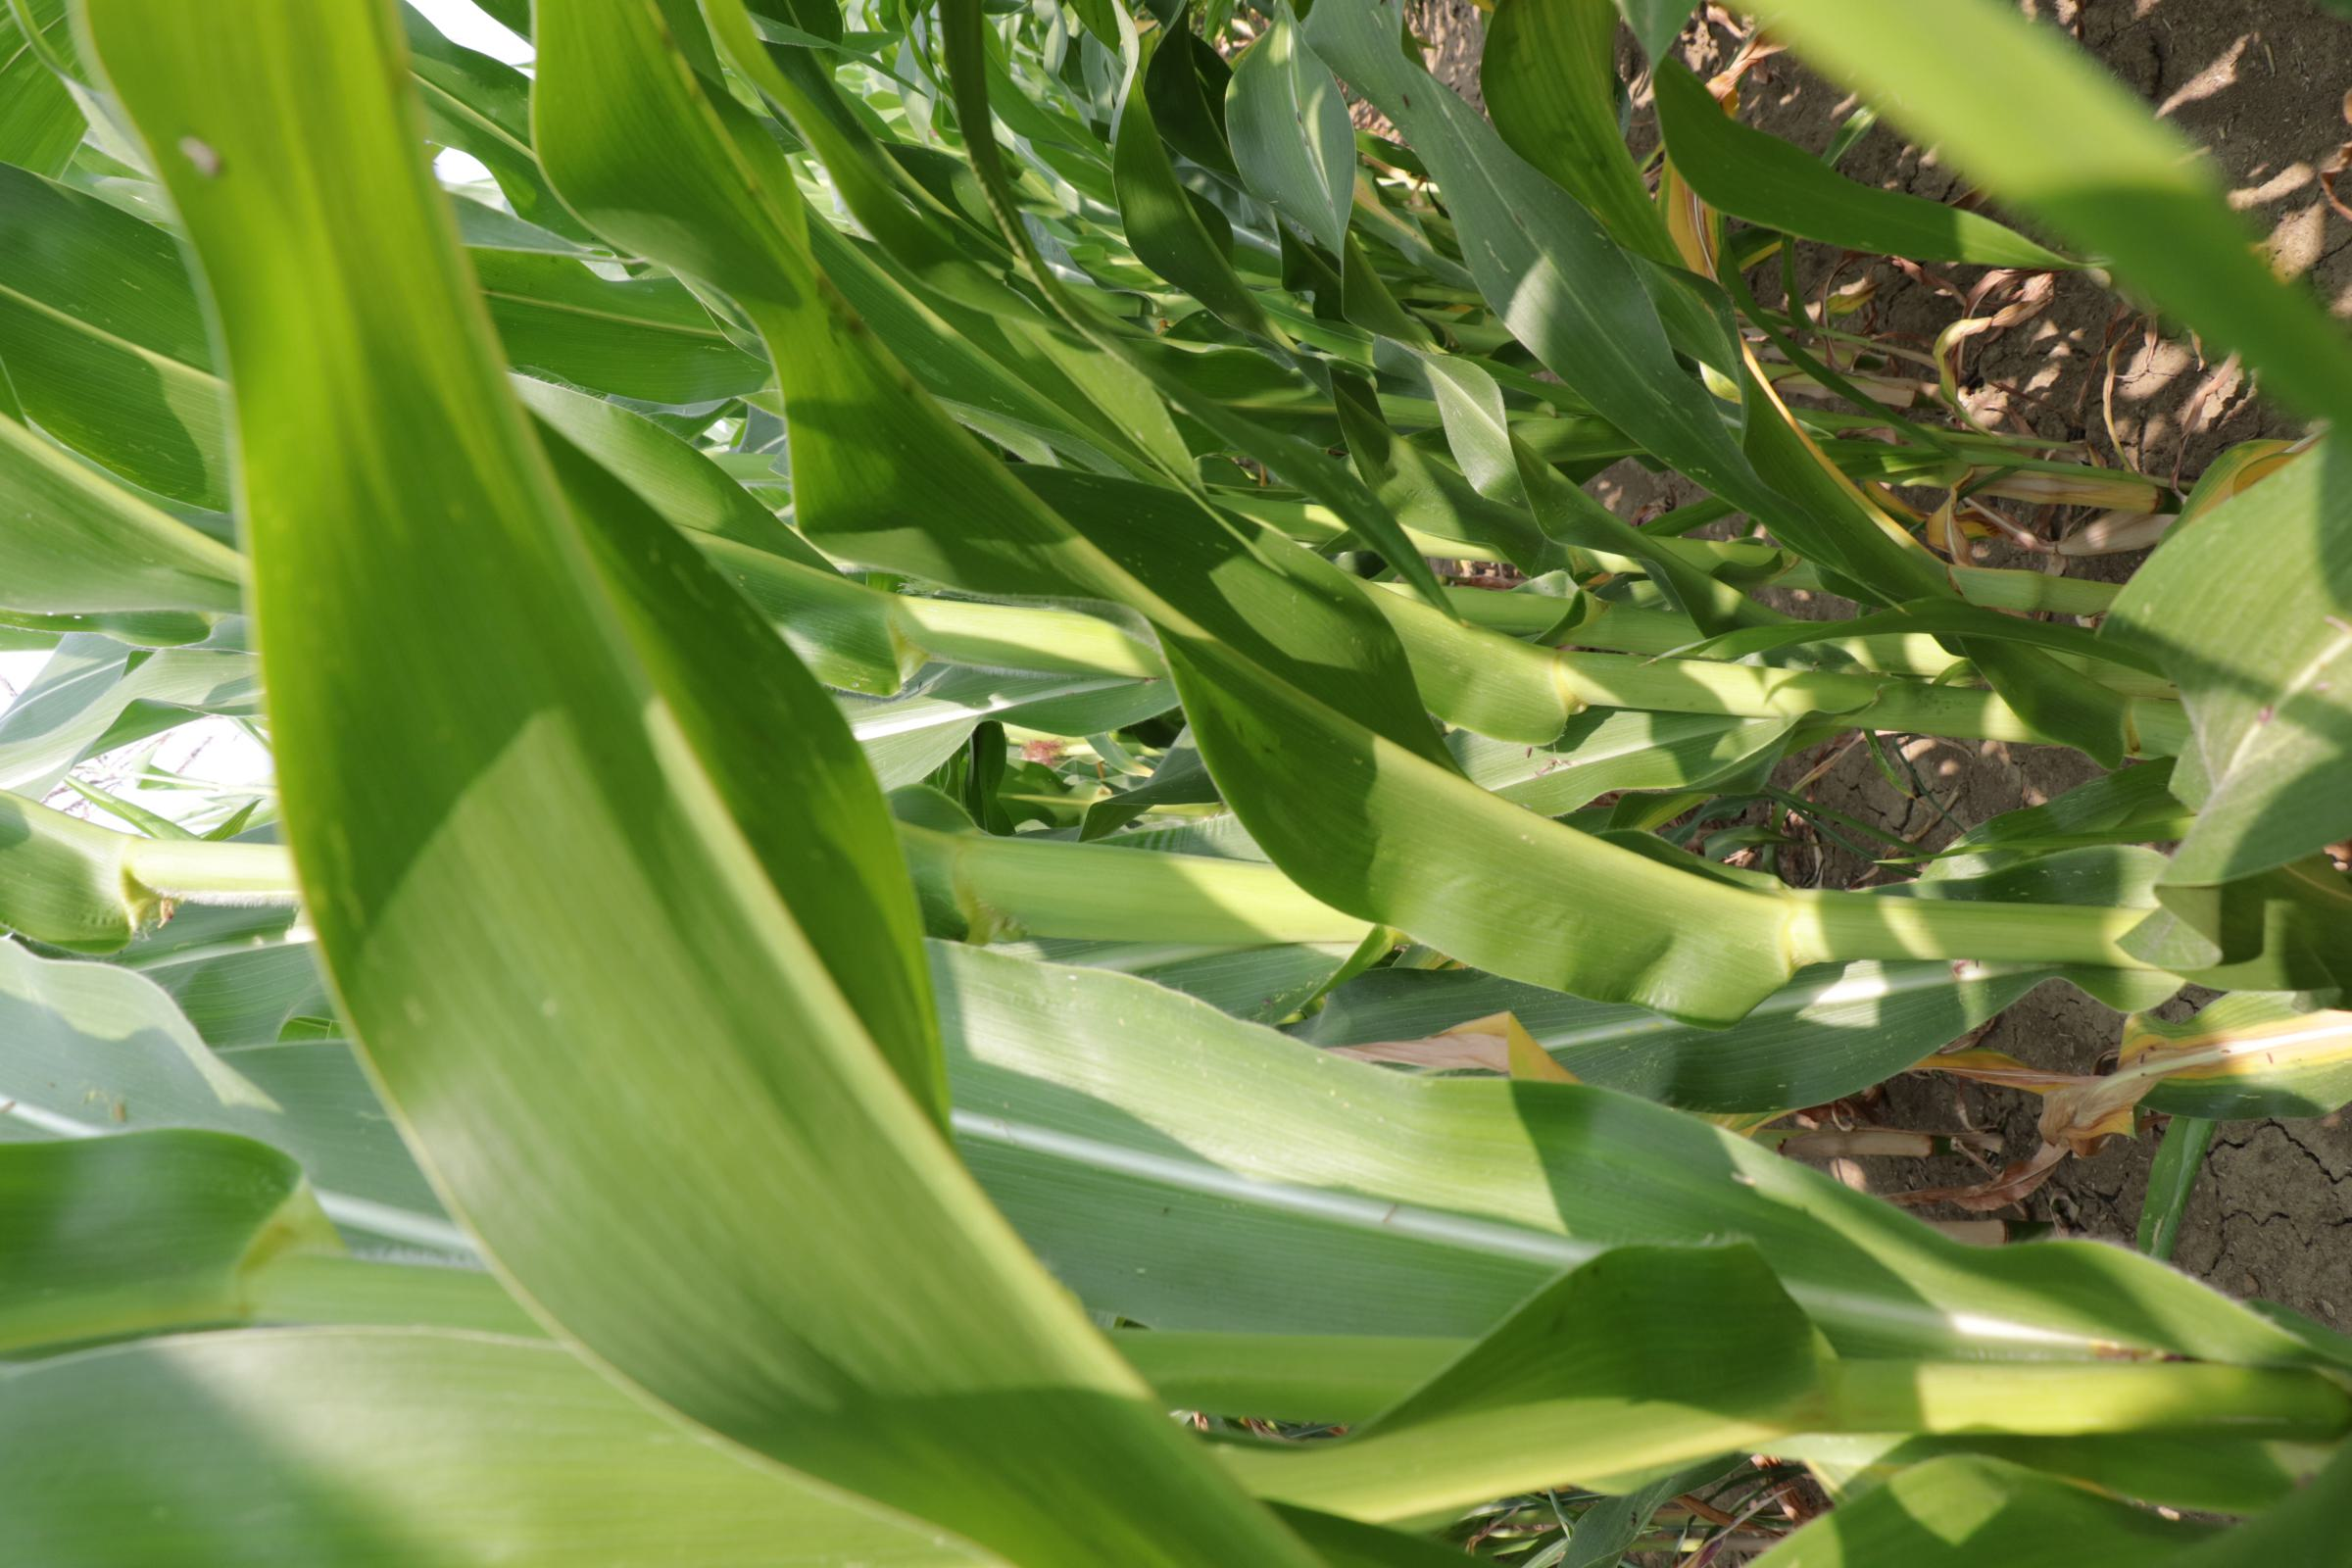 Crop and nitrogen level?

maize, full nitrogen fertilisation
